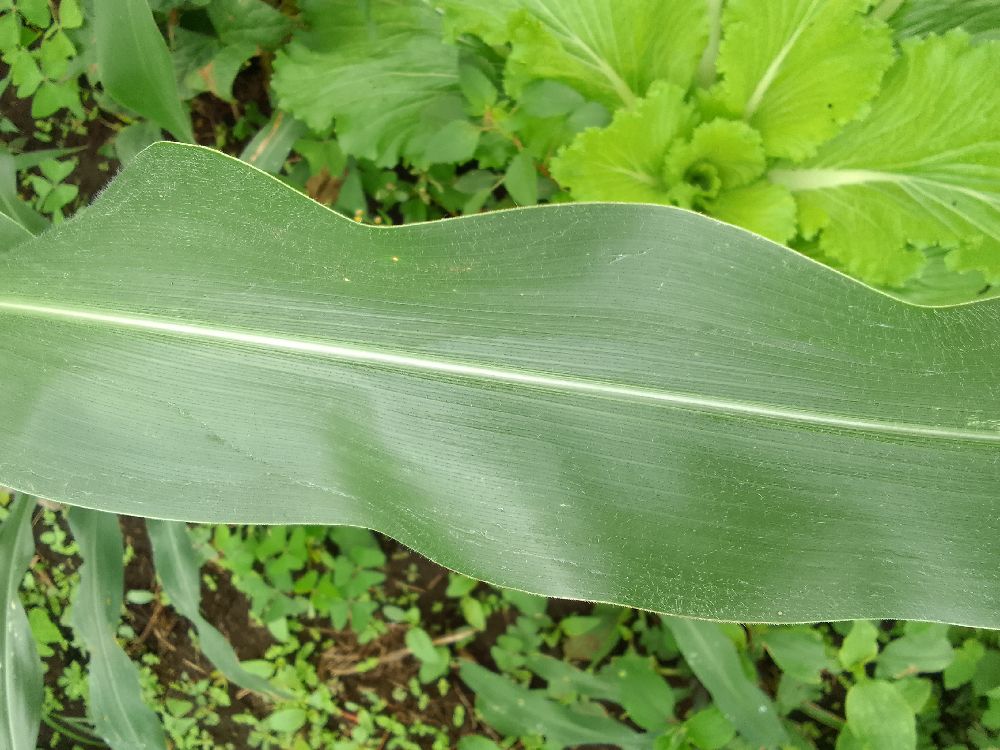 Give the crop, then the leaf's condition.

maize, healthy
